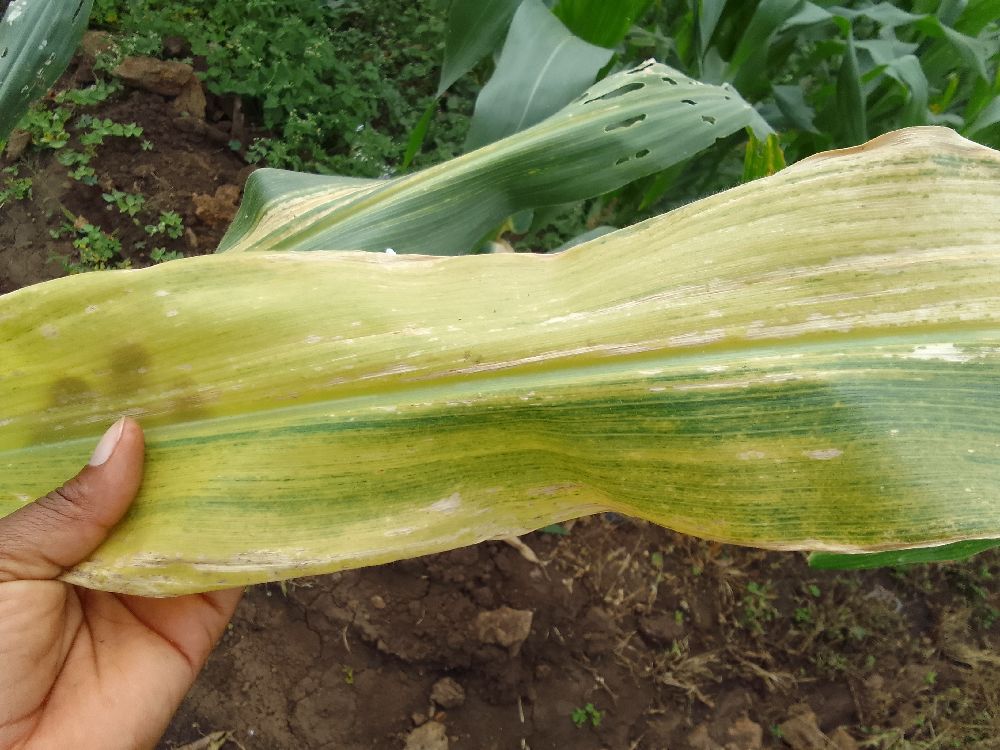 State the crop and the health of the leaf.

maize, maize lethal necrosis
